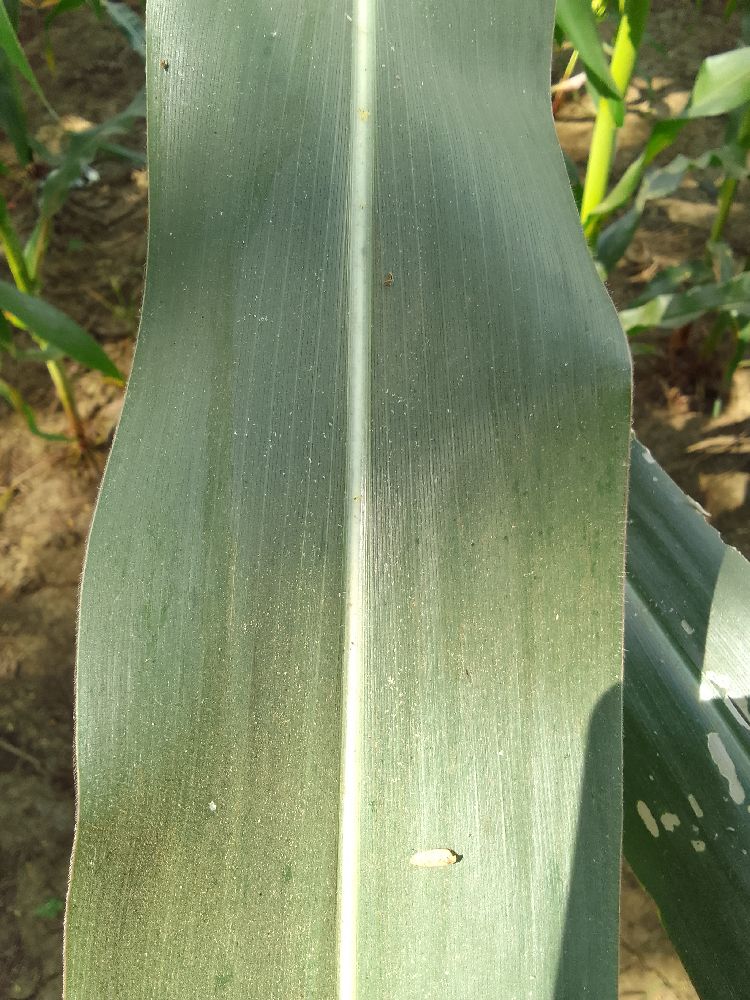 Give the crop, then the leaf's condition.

maize, healthy
